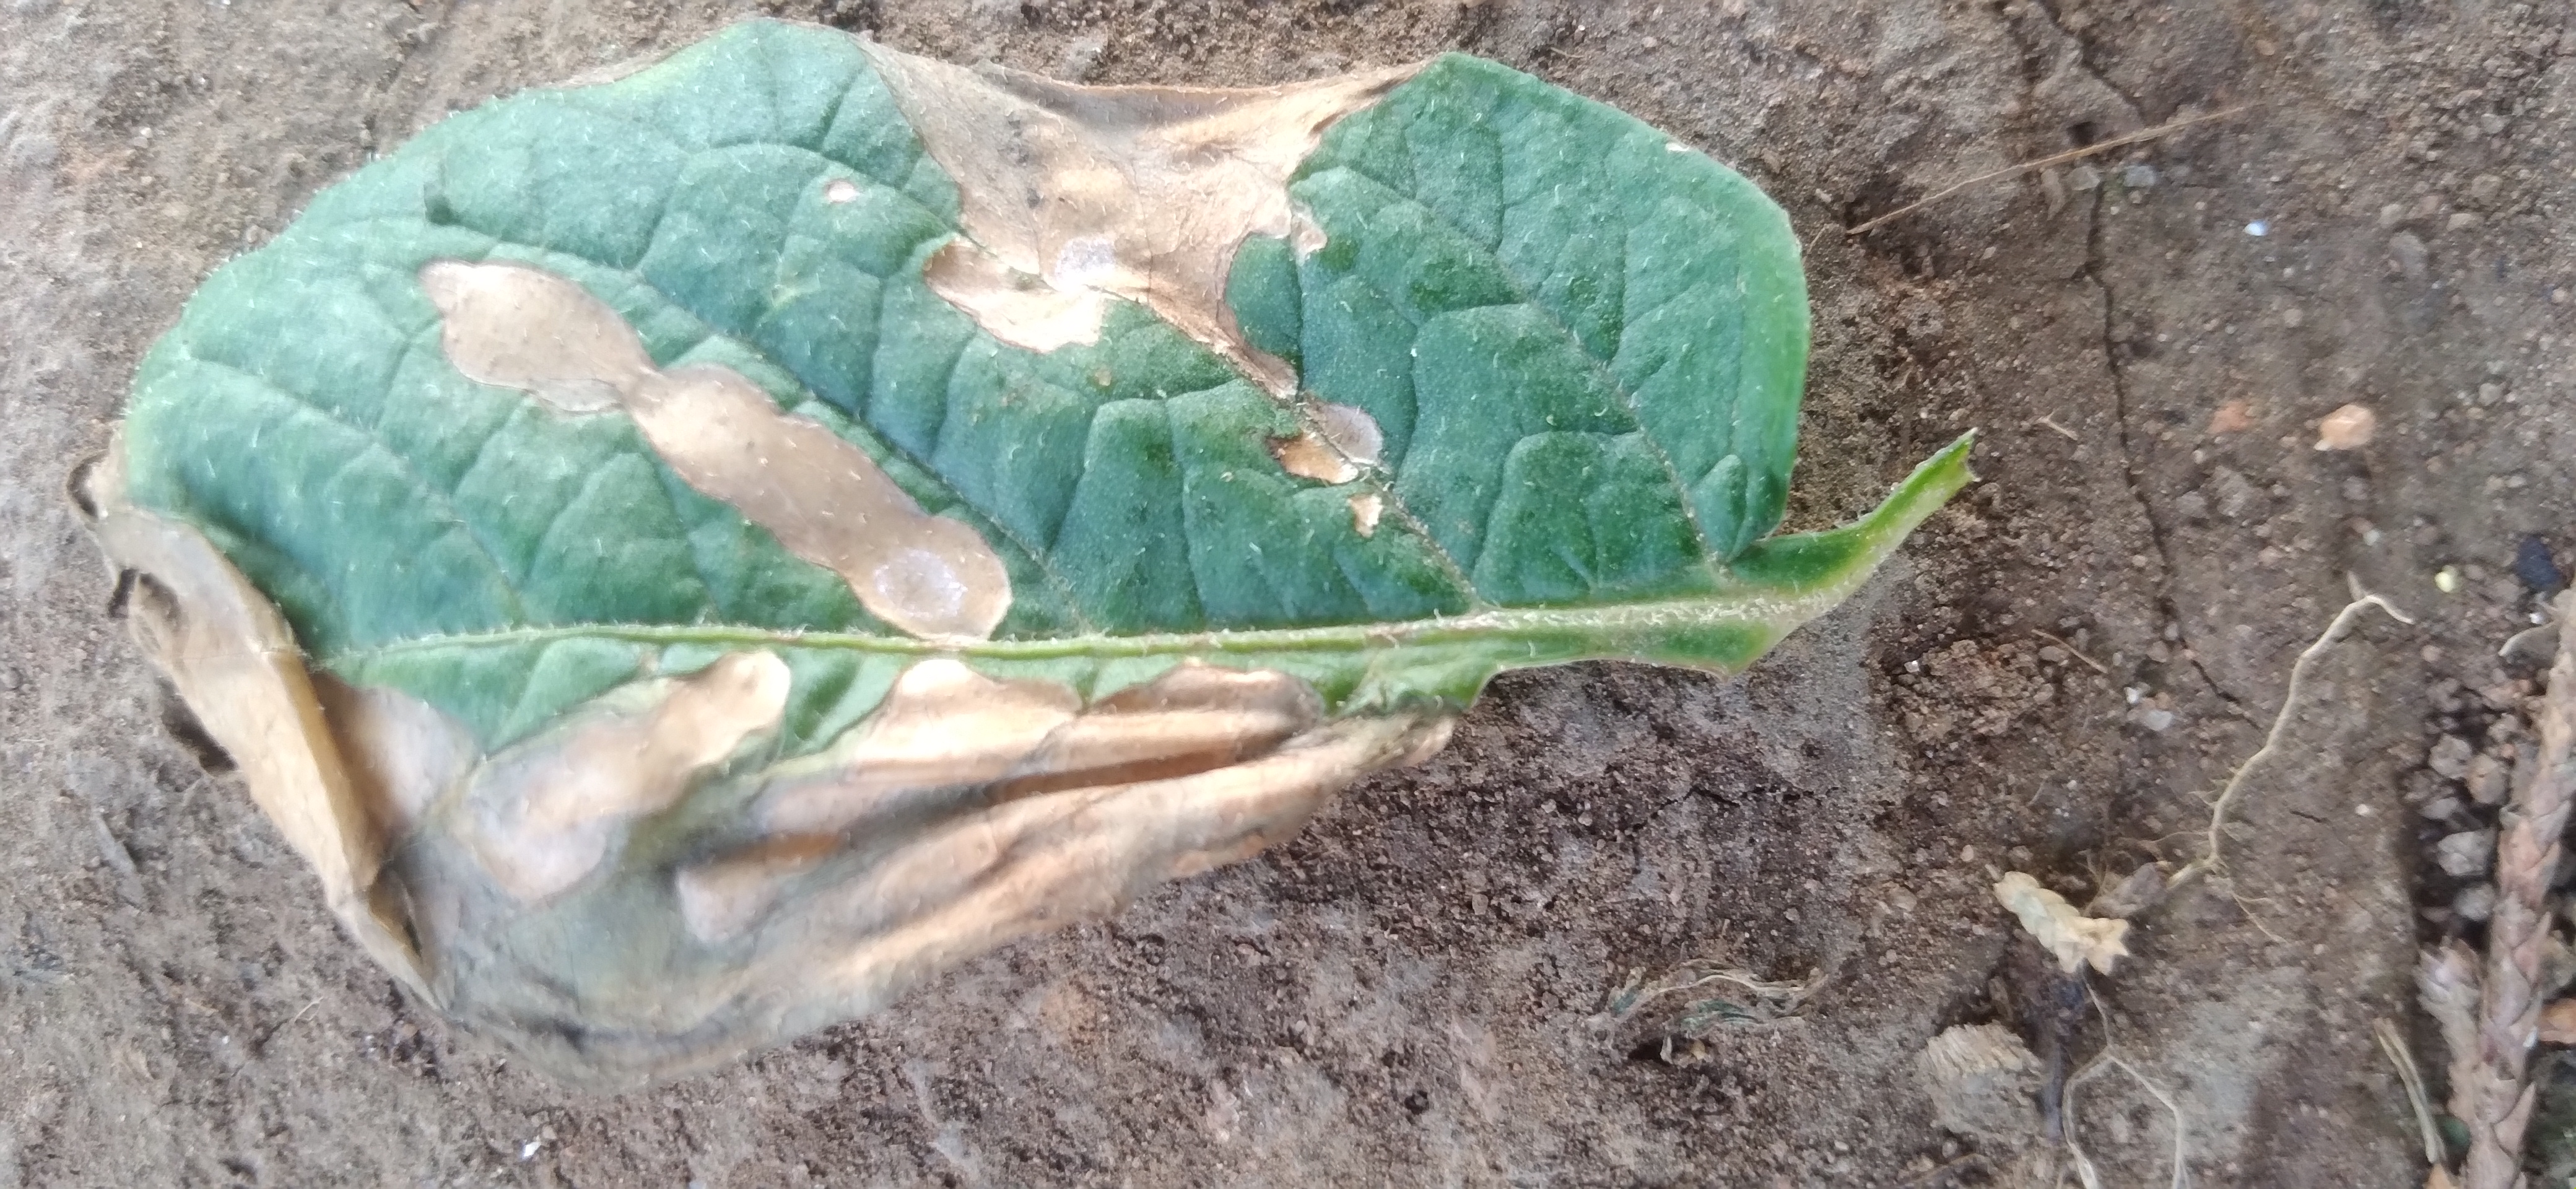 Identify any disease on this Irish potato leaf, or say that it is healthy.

early blight
